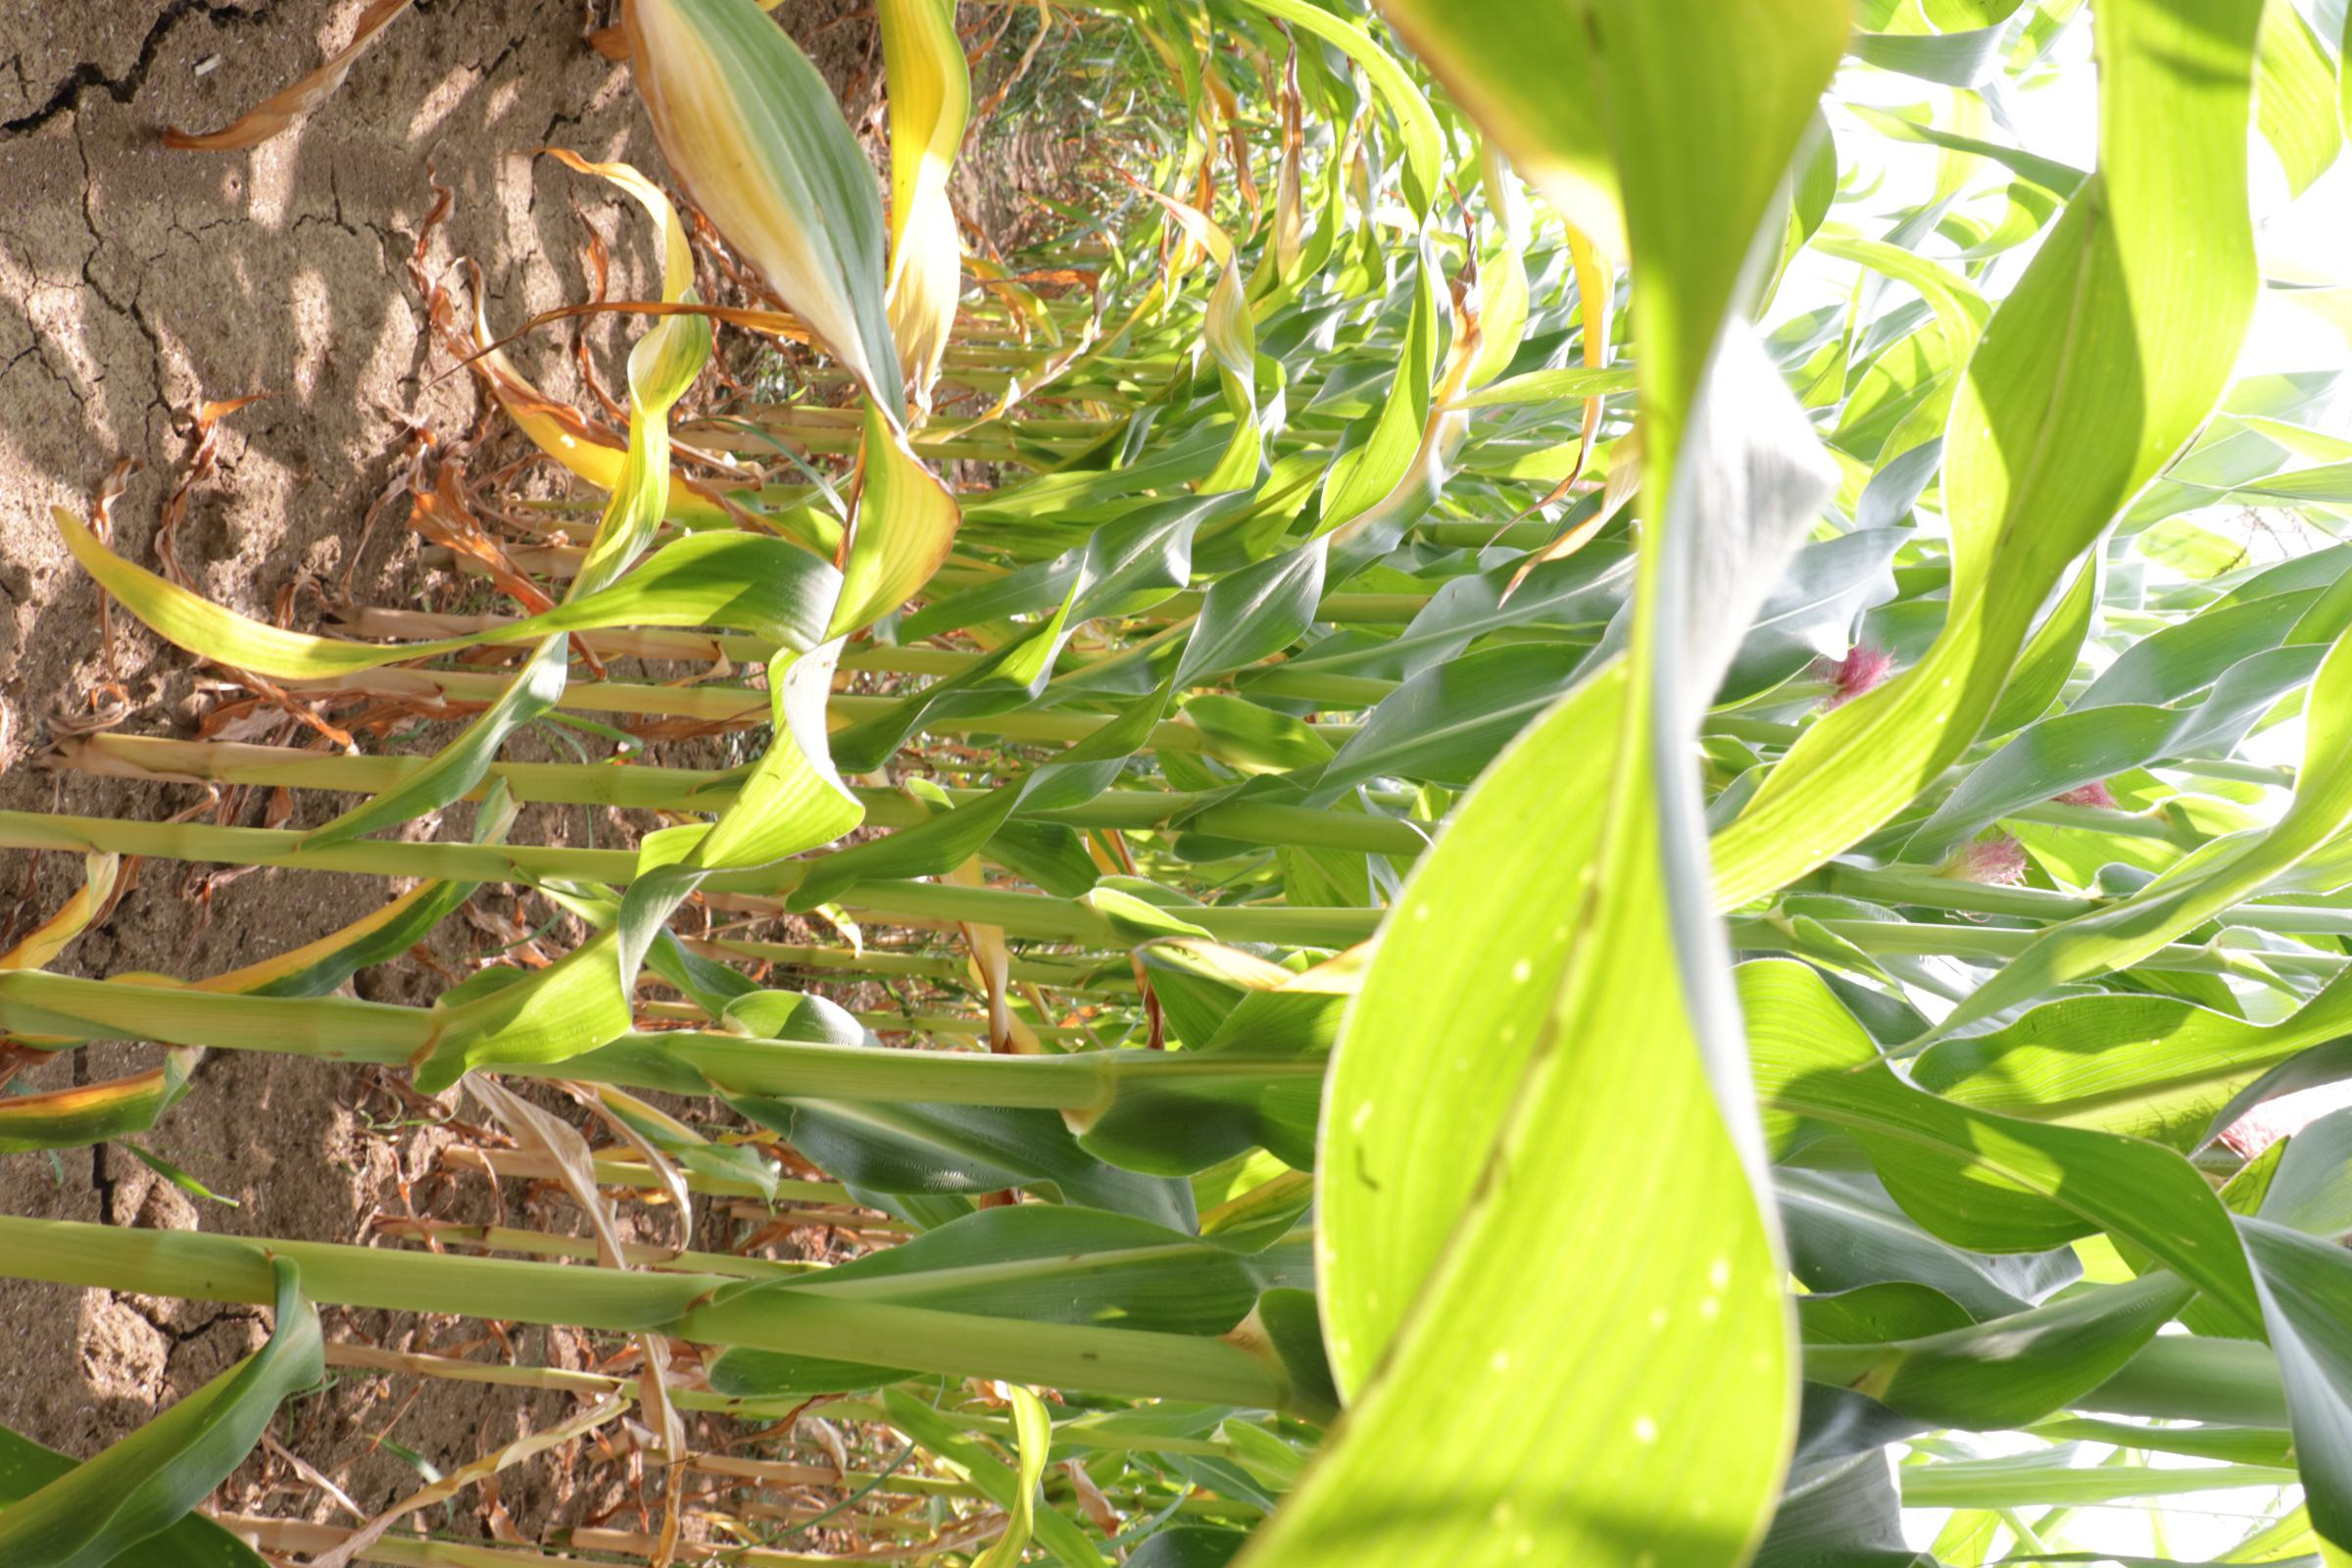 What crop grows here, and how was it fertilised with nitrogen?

maize, no added nitrogen
